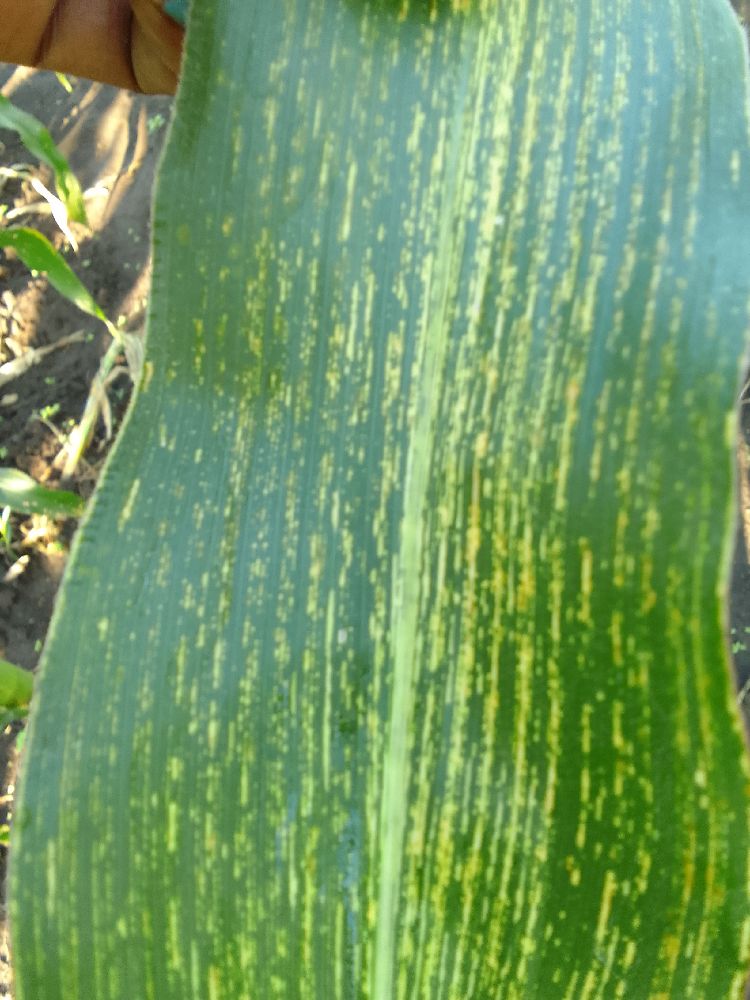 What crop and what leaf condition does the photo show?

maize, maize streak virus
